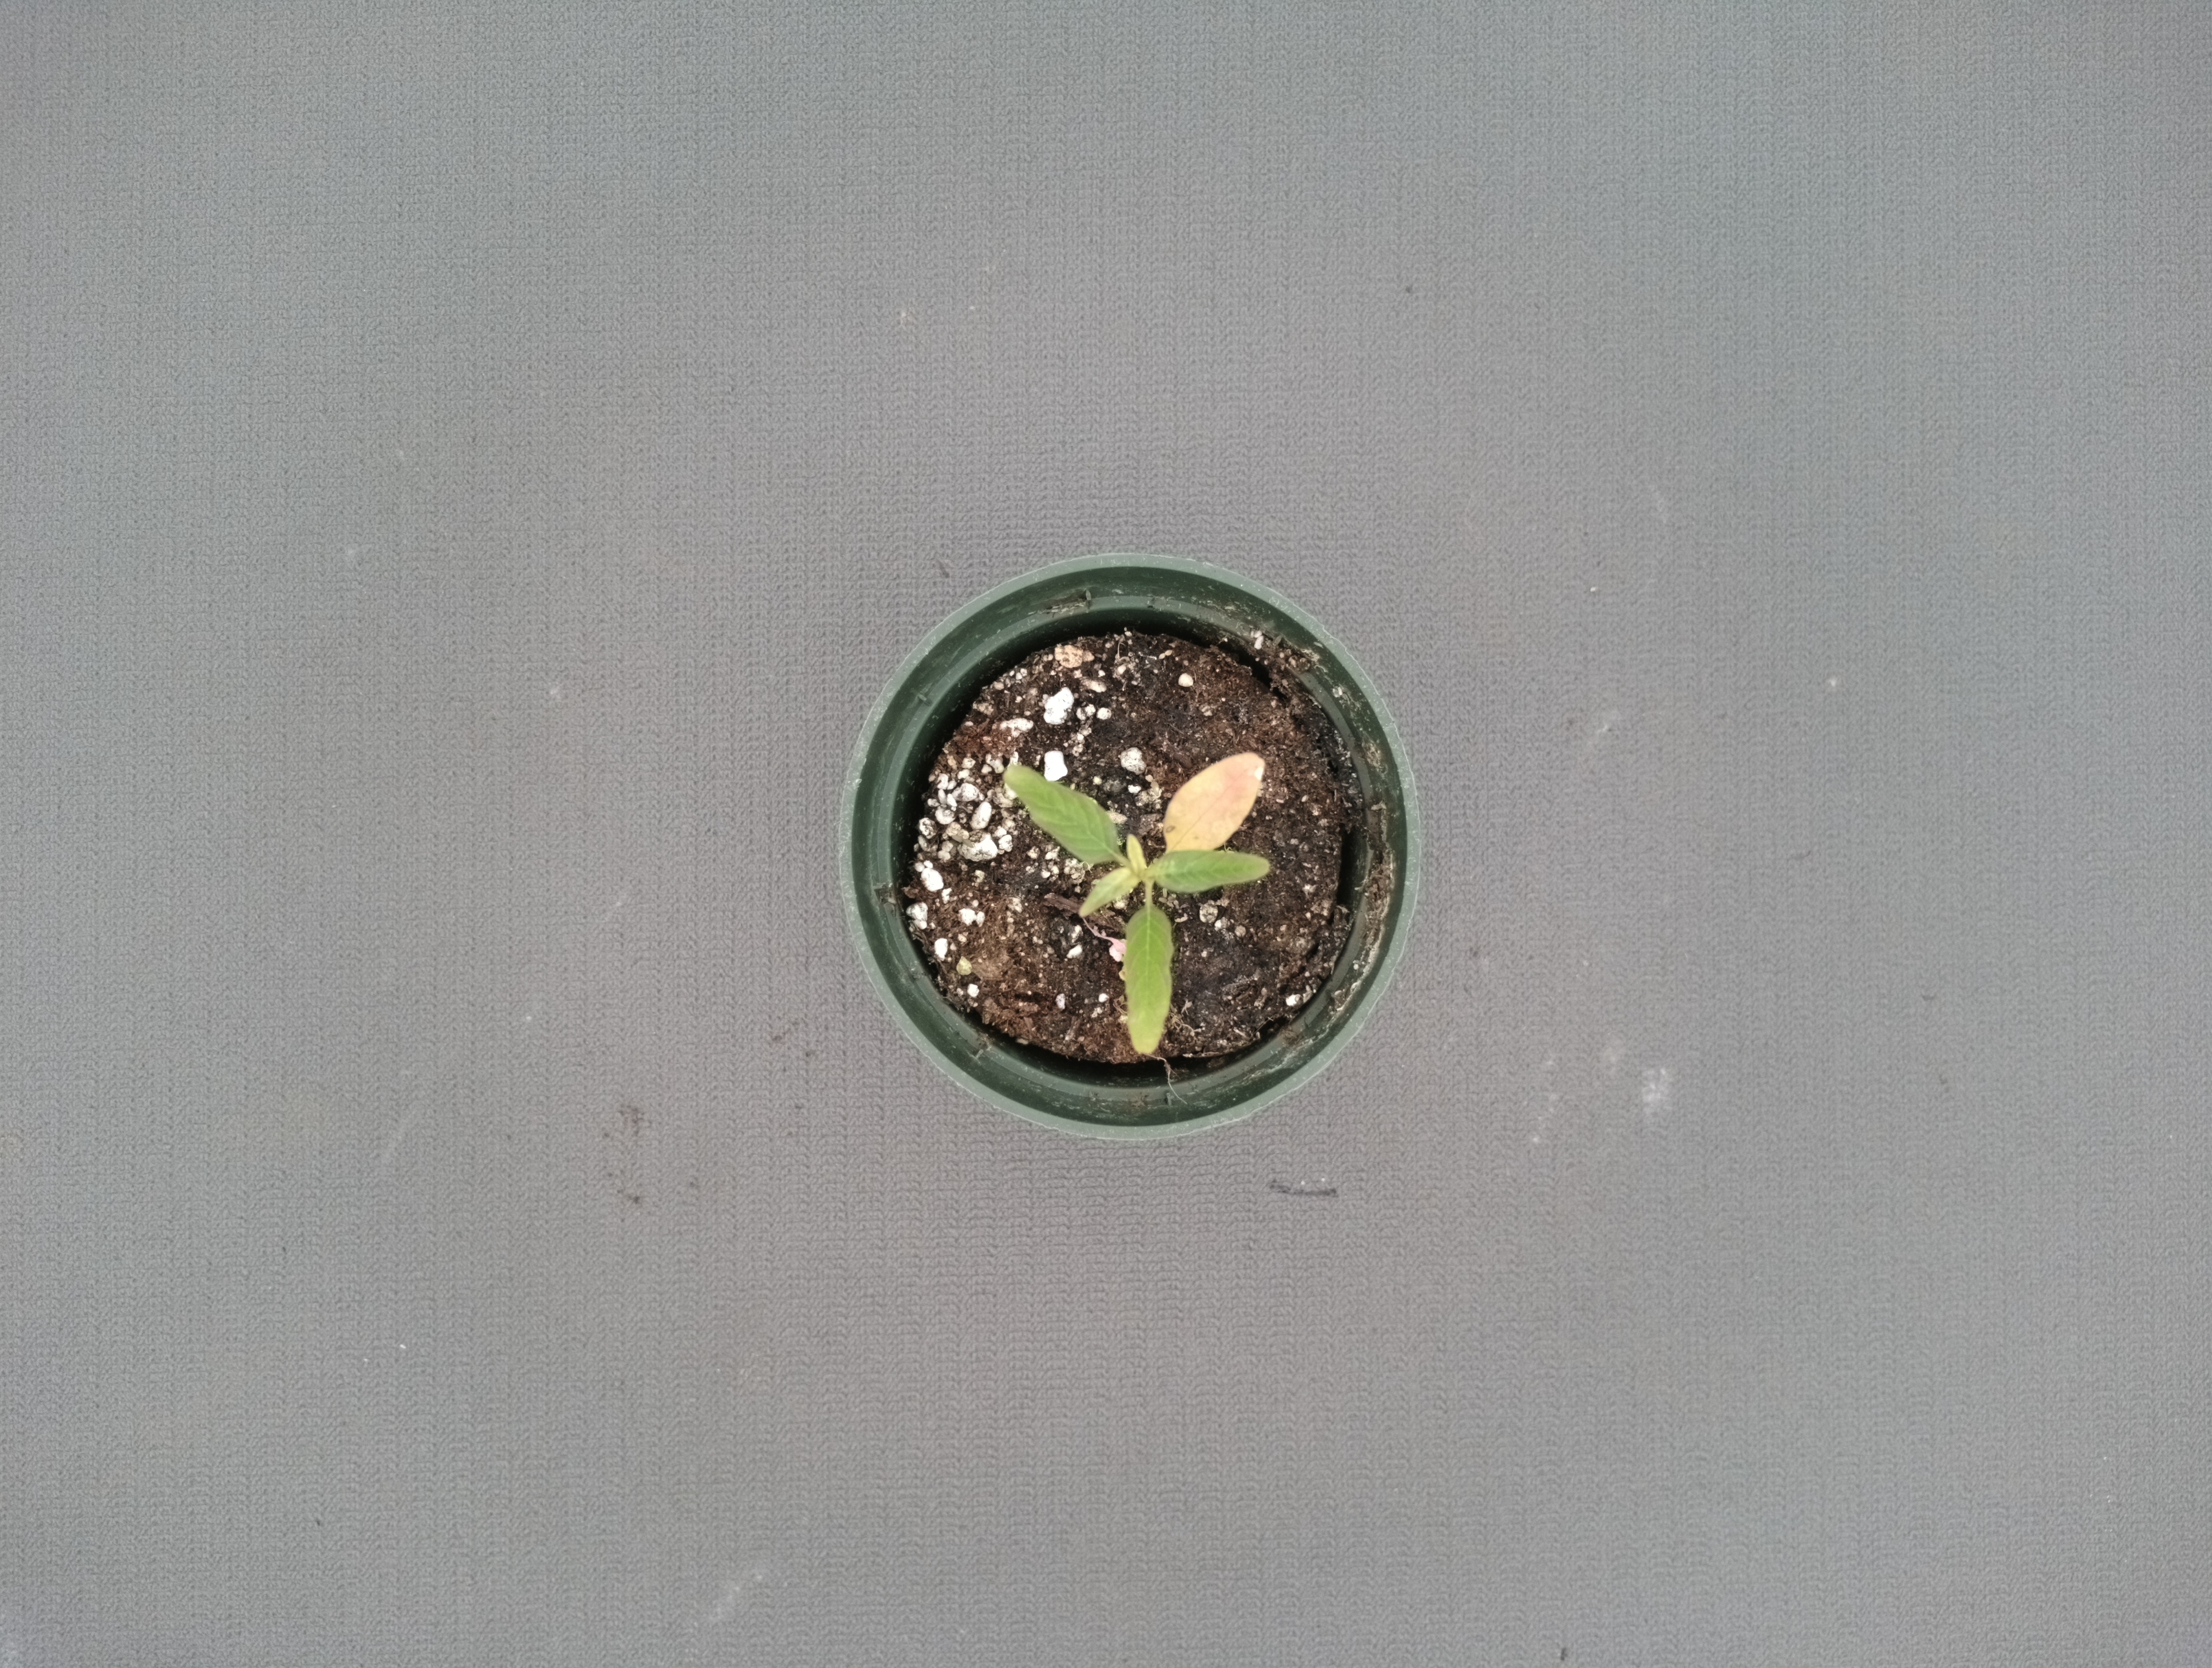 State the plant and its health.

waterhemp, chlorosis only
